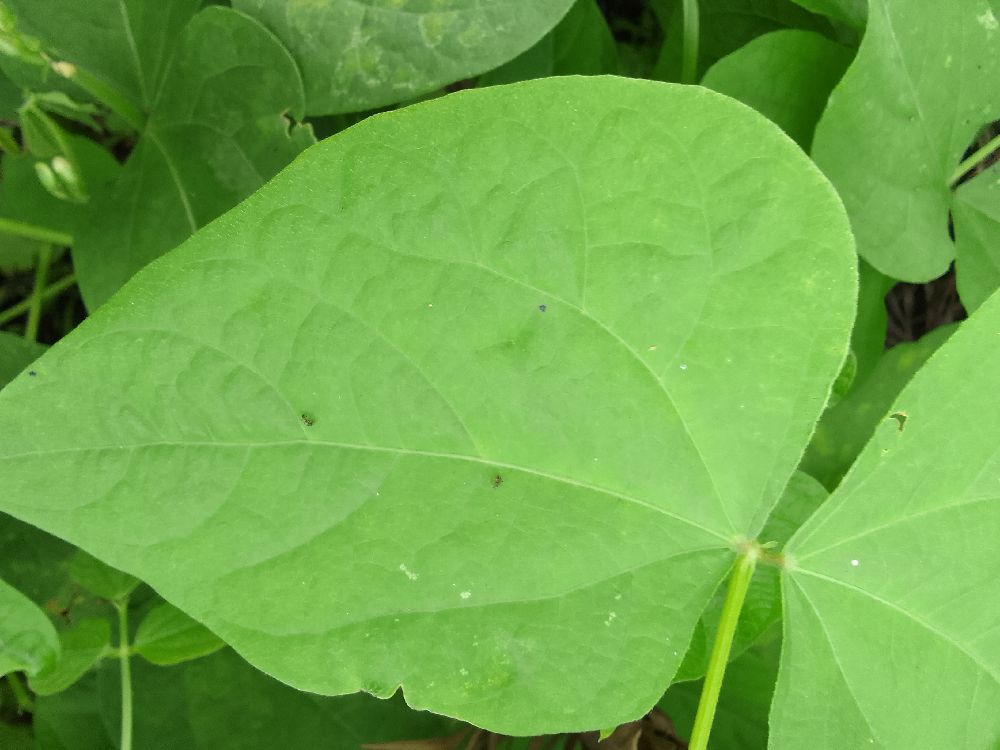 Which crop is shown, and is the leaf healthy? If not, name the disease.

common bean, healthy
